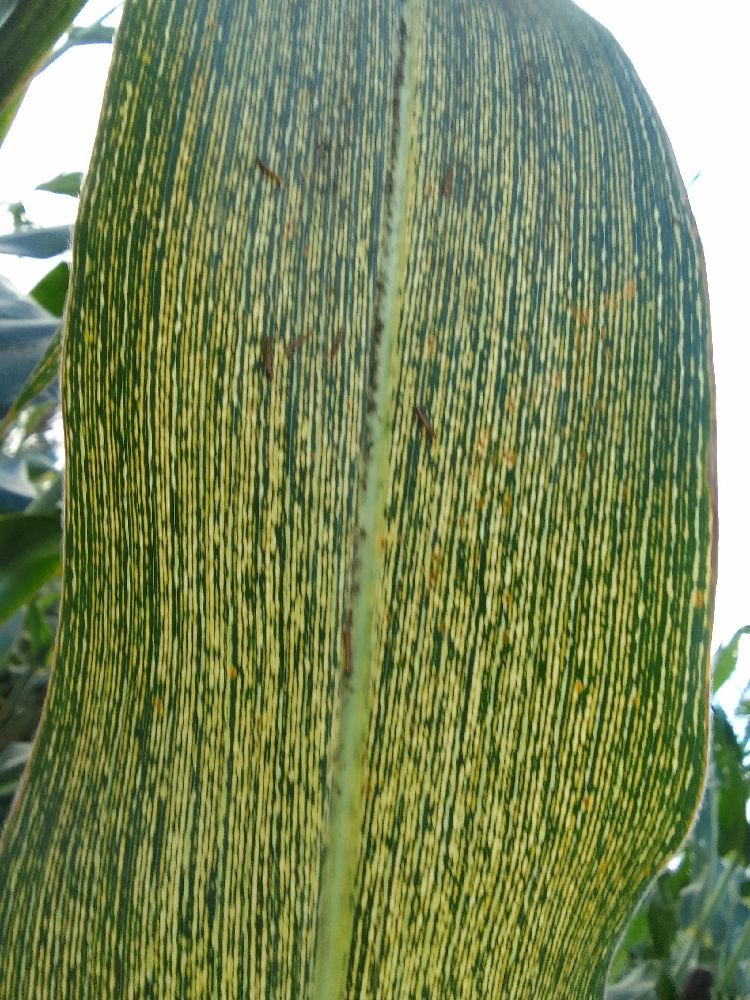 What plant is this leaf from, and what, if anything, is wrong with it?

maize, maize streak virus
